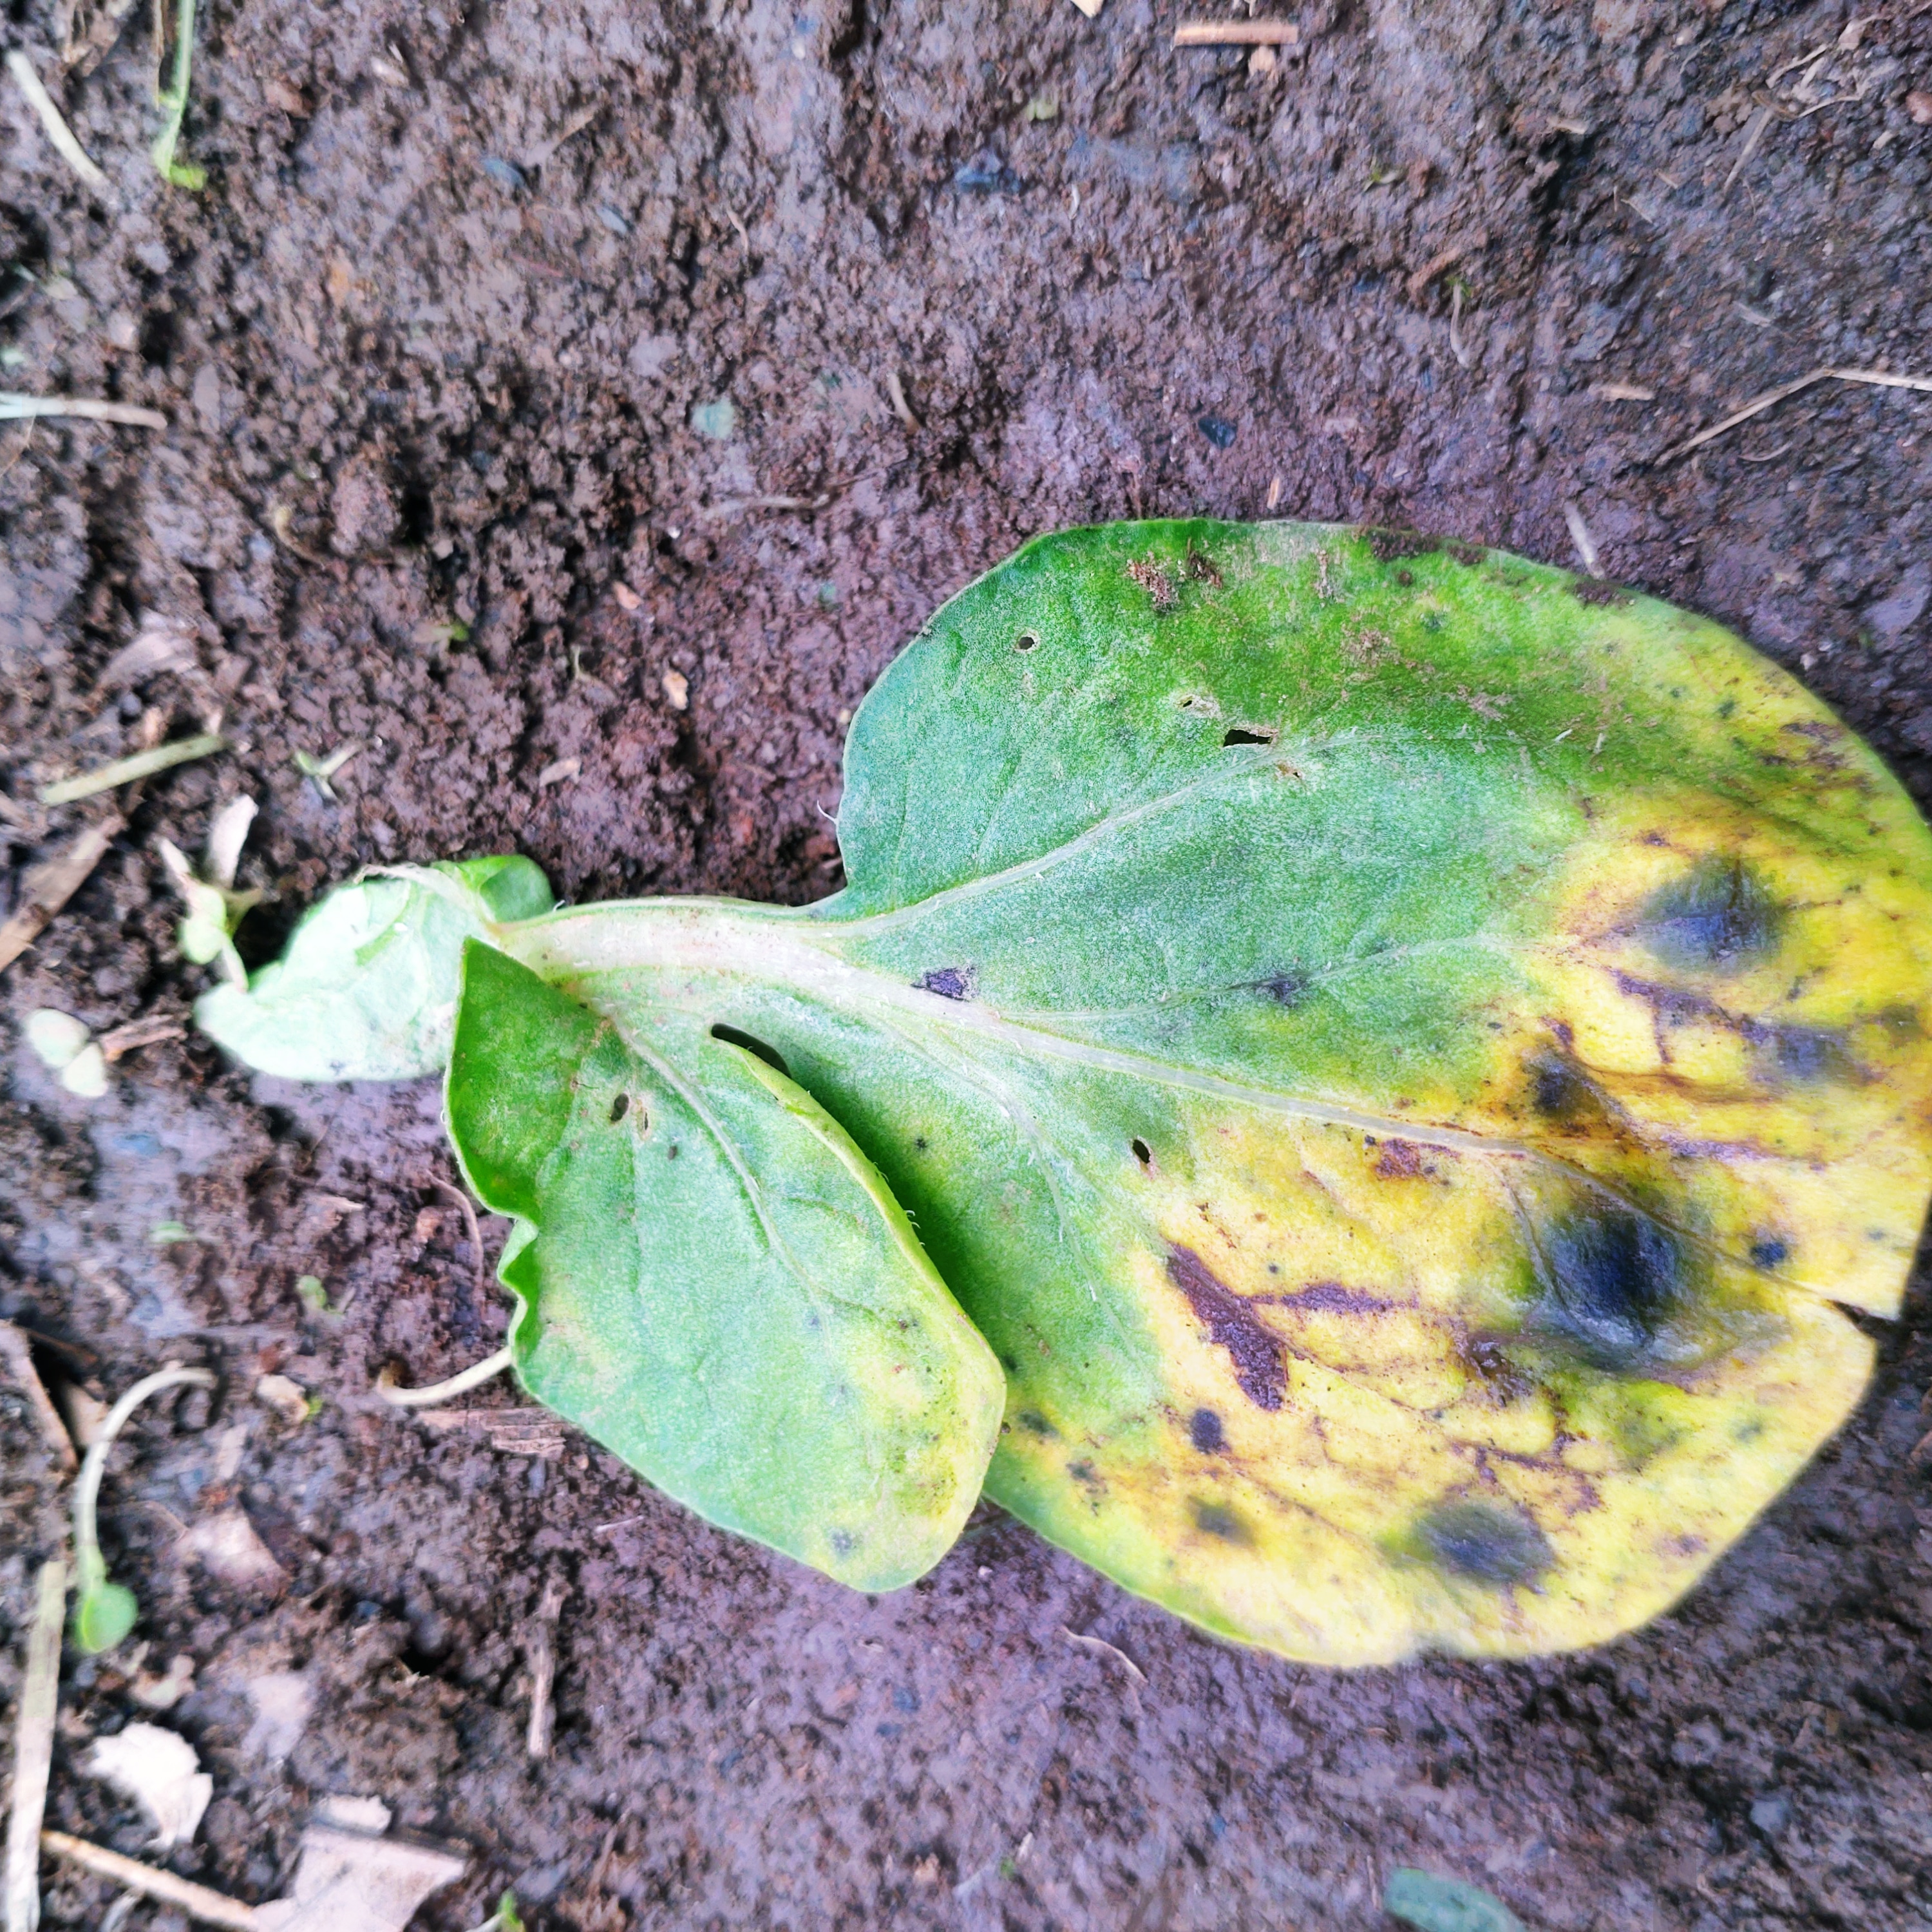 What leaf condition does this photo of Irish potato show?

late blight
